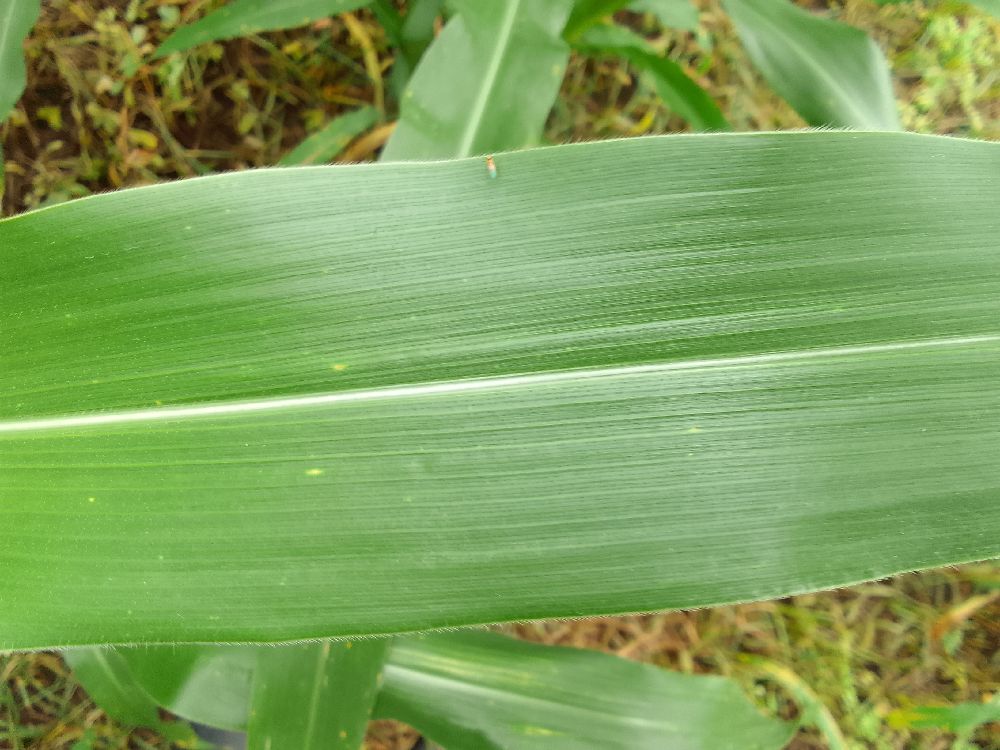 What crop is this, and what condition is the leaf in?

maize, healthy
